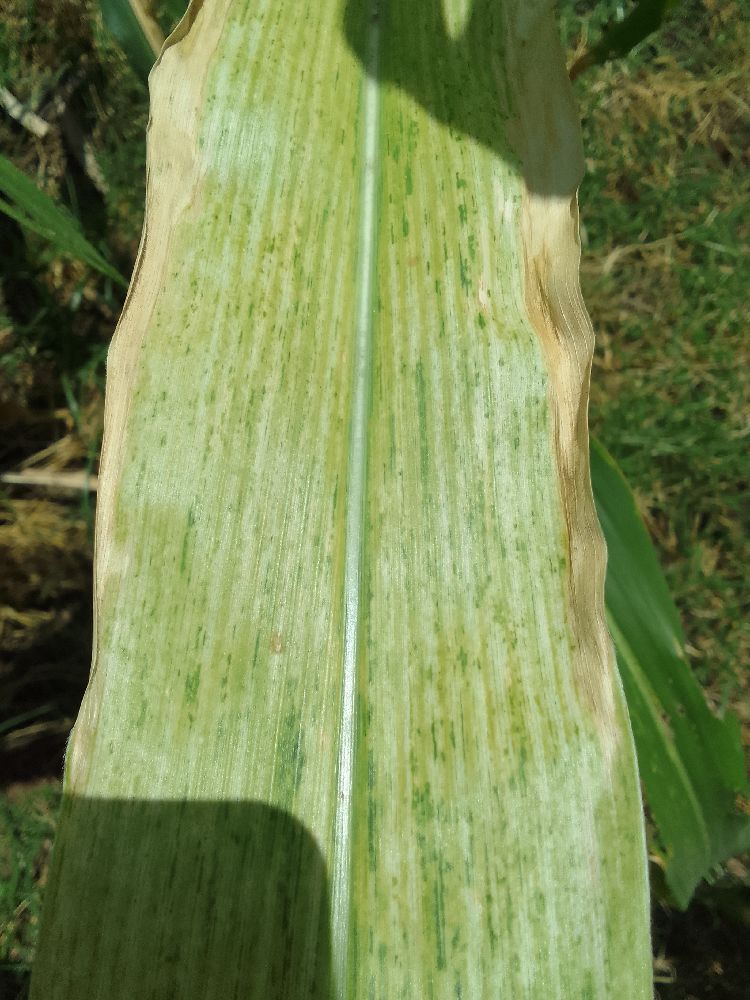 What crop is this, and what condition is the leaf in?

maize, maize lethal necrosis
